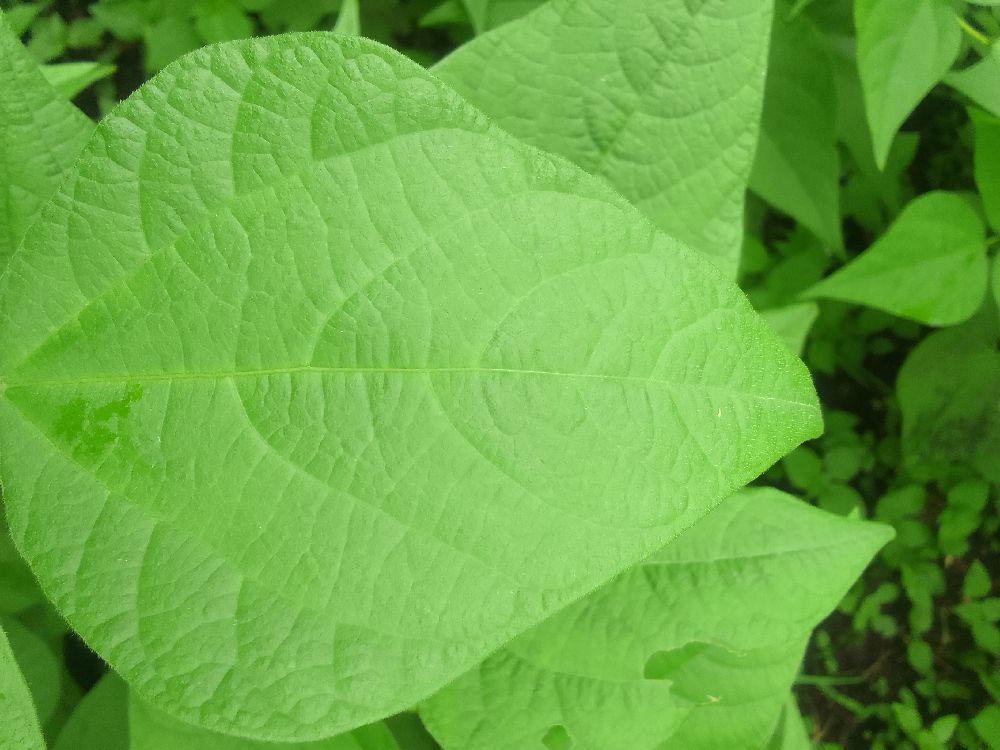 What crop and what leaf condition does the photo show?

common bean, healthy
